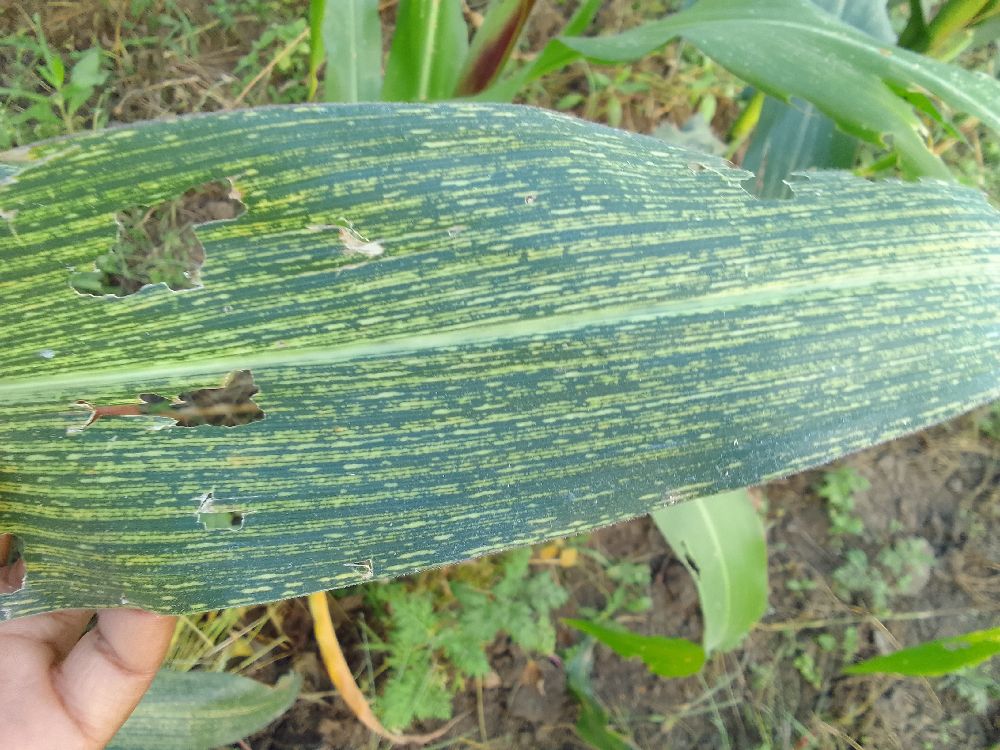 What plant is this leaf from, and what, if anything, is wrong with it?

maize, maize streak virus
